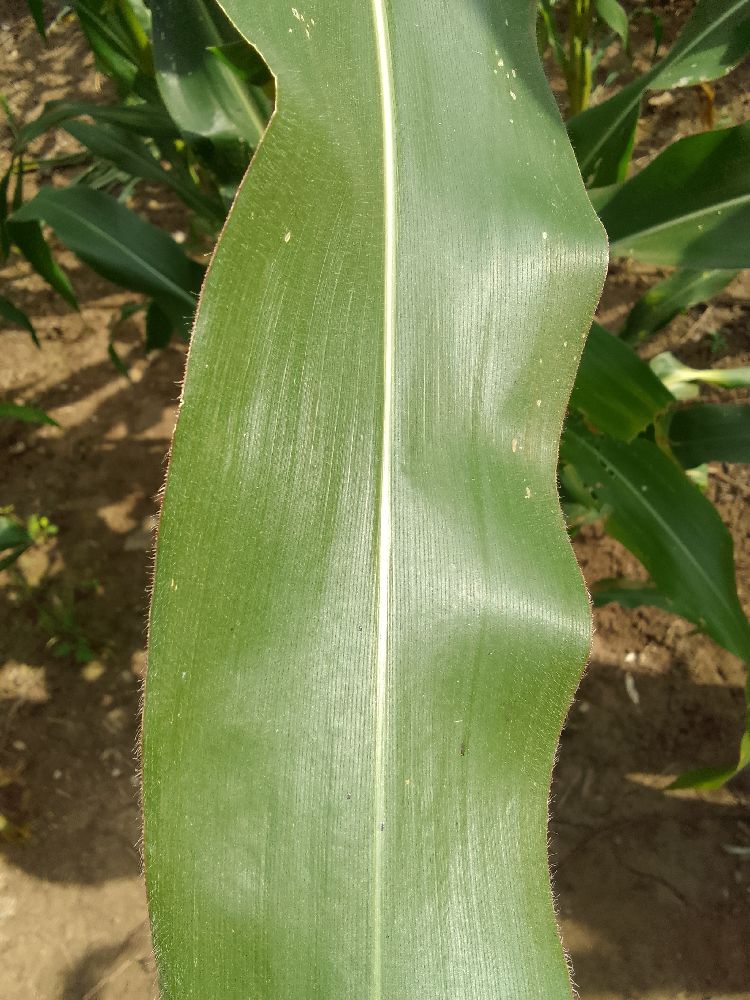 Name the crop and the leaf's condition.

maize, healthy
